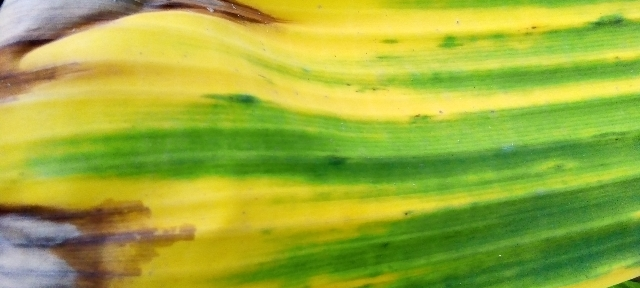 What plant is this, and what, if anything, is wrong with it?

banana, fusarium wilt race 1
